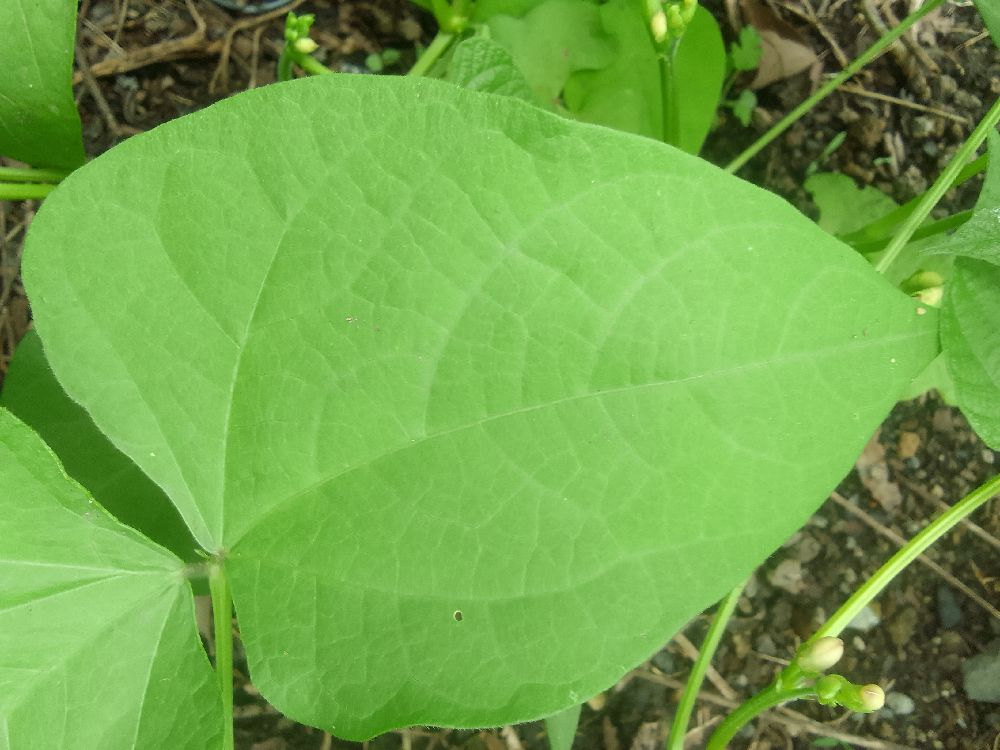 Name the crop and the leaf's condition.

common bean, healthy
